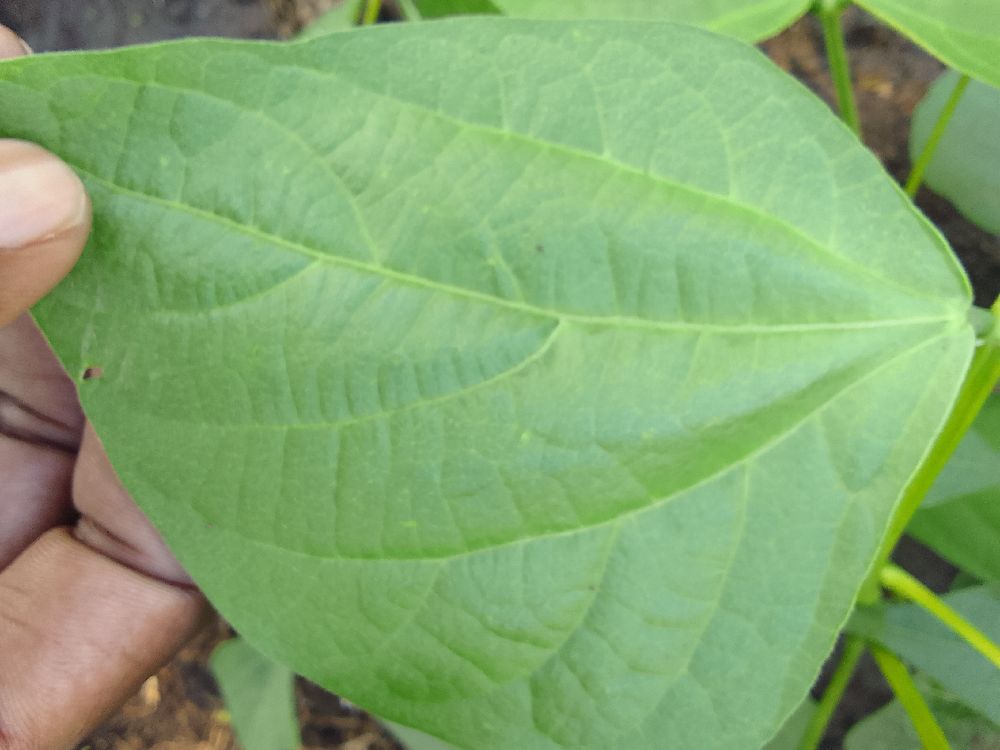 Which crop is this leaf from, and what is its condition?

common bean, healthy
